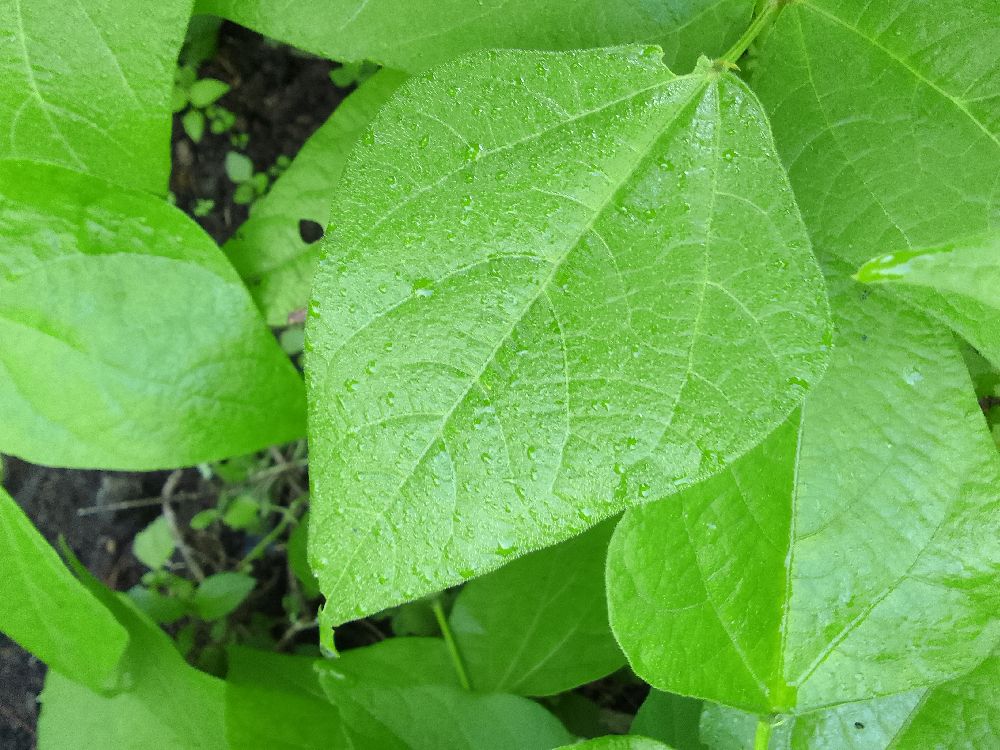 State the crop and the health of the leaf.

common bean, healthy
